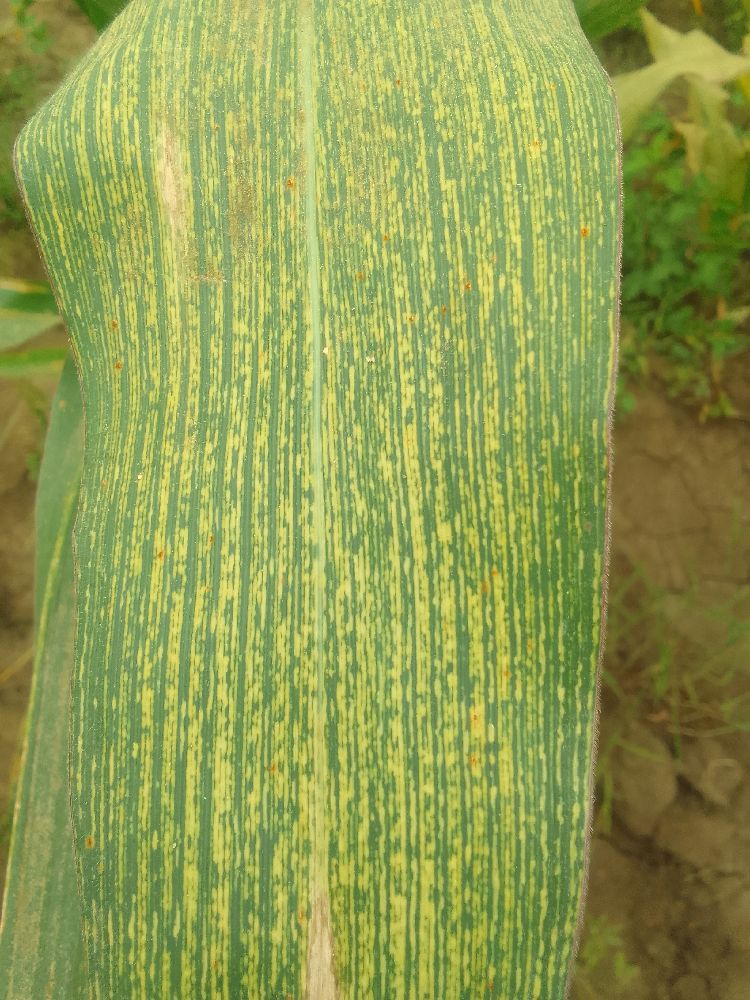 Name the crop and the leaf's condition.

maize, maize streak virus
